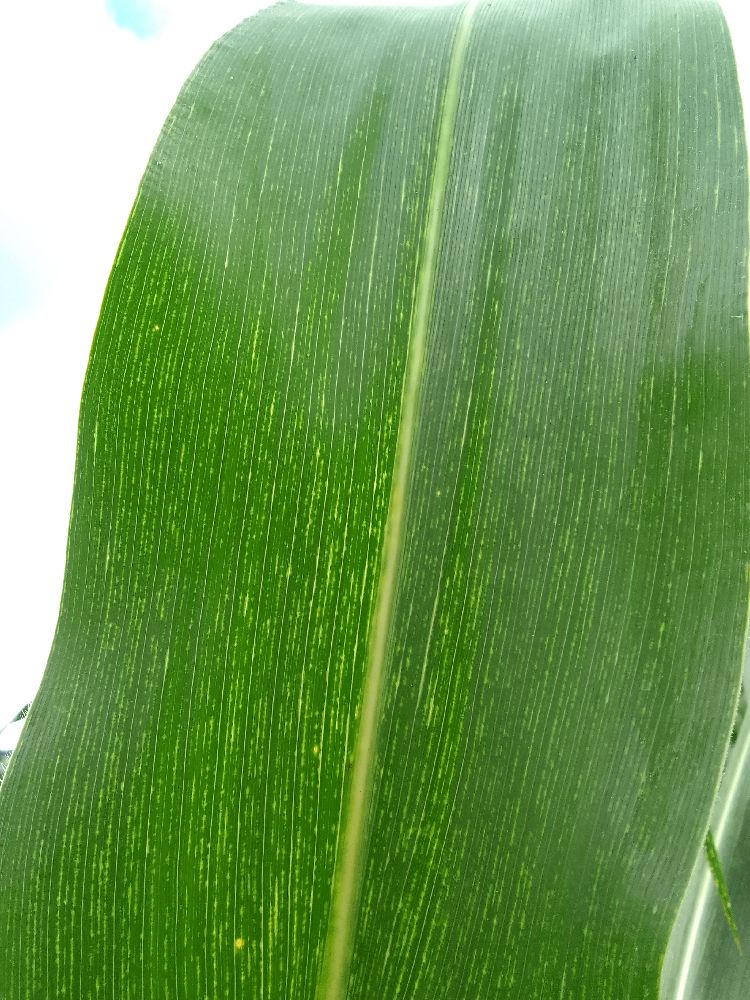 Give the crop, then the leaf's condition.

maize, maize streak virus
